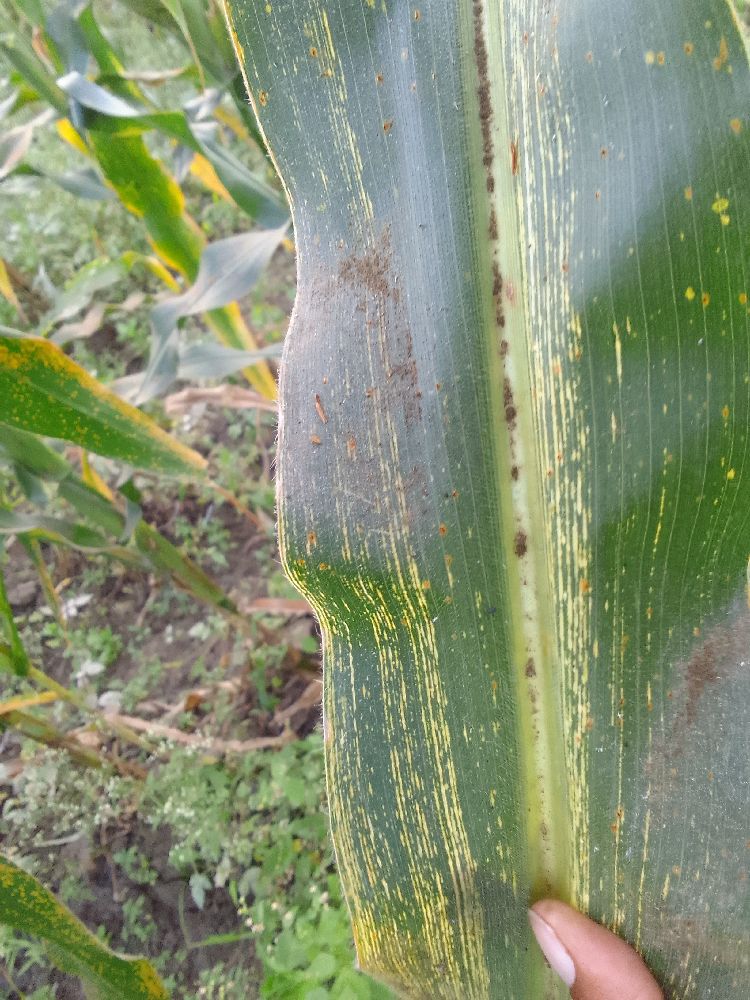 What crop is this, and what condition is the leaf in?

maize, maize streak virus
